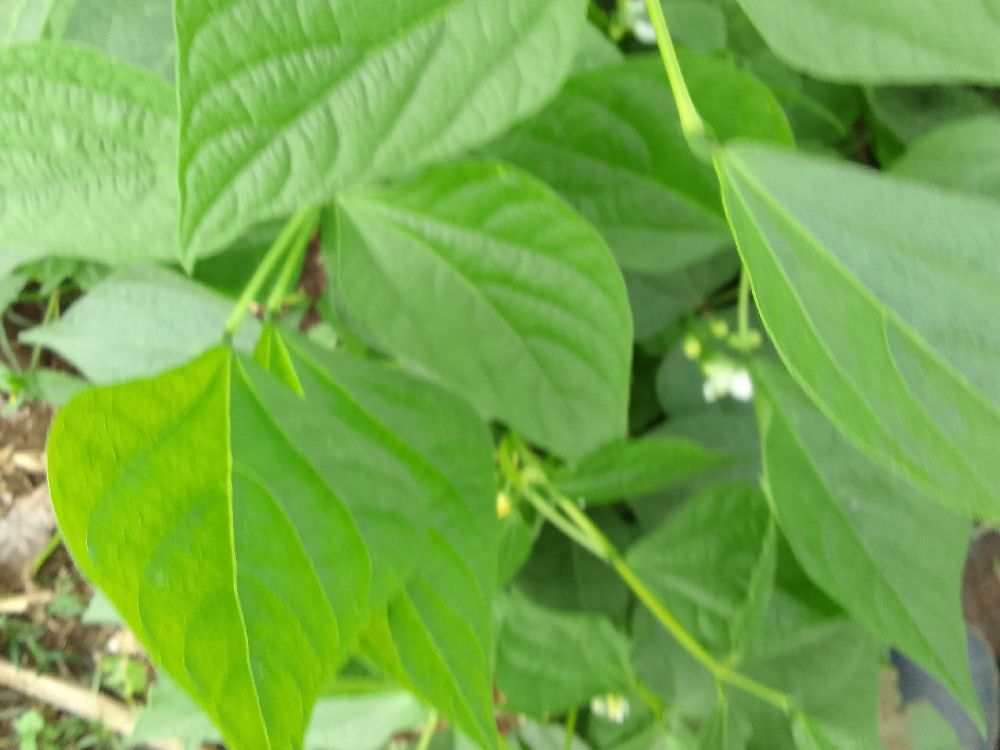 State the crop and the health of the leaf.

common bean, healthy
